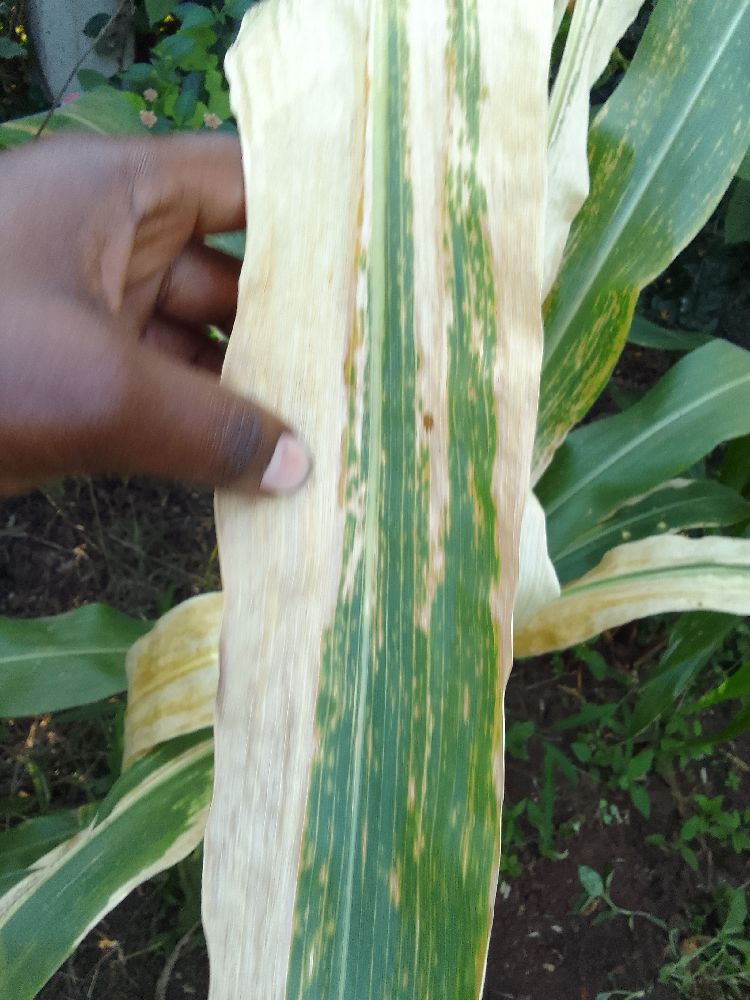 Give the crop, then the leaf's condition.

maize, maize lethal necrosis
